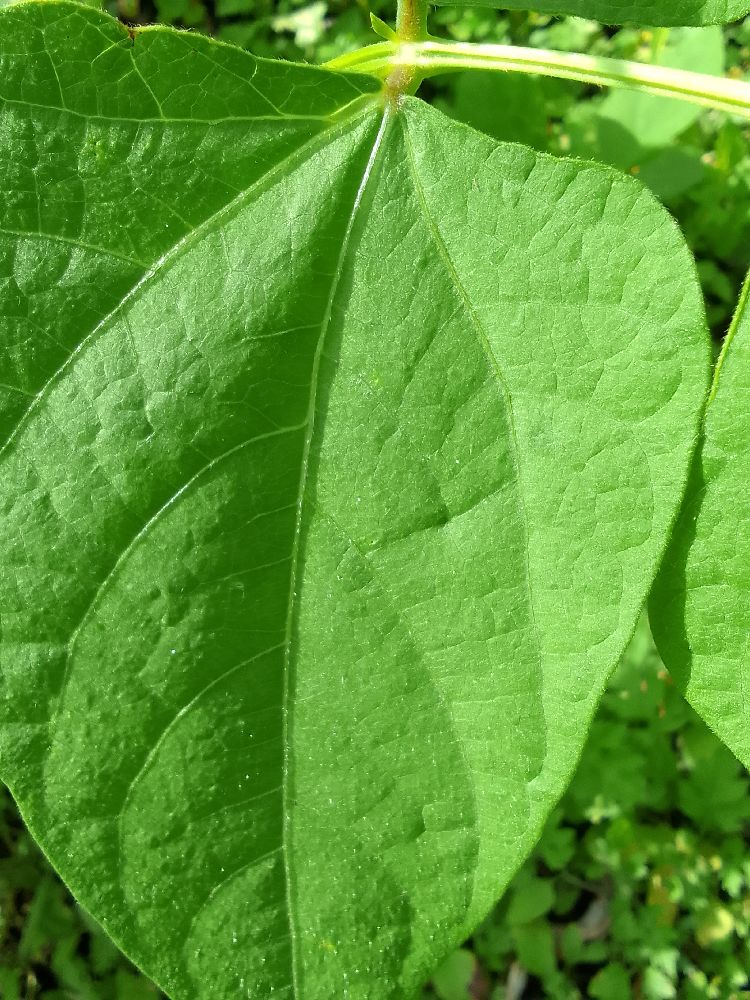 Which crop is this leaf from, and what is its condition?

common bean, healthy
